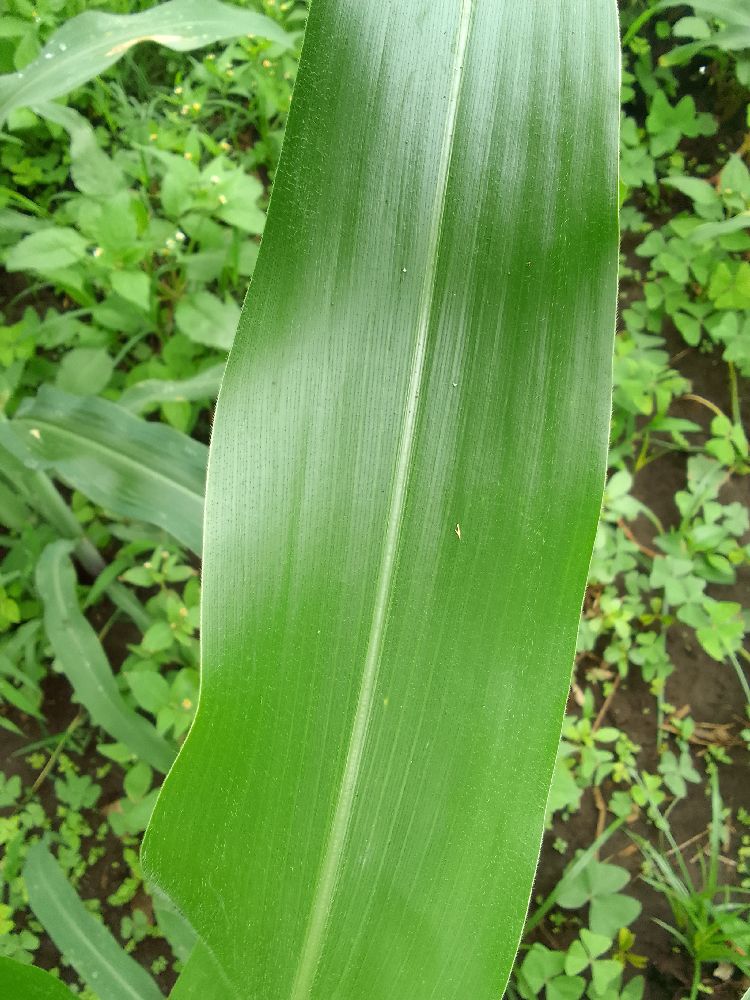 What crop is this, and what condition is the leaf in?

maize, healthy
